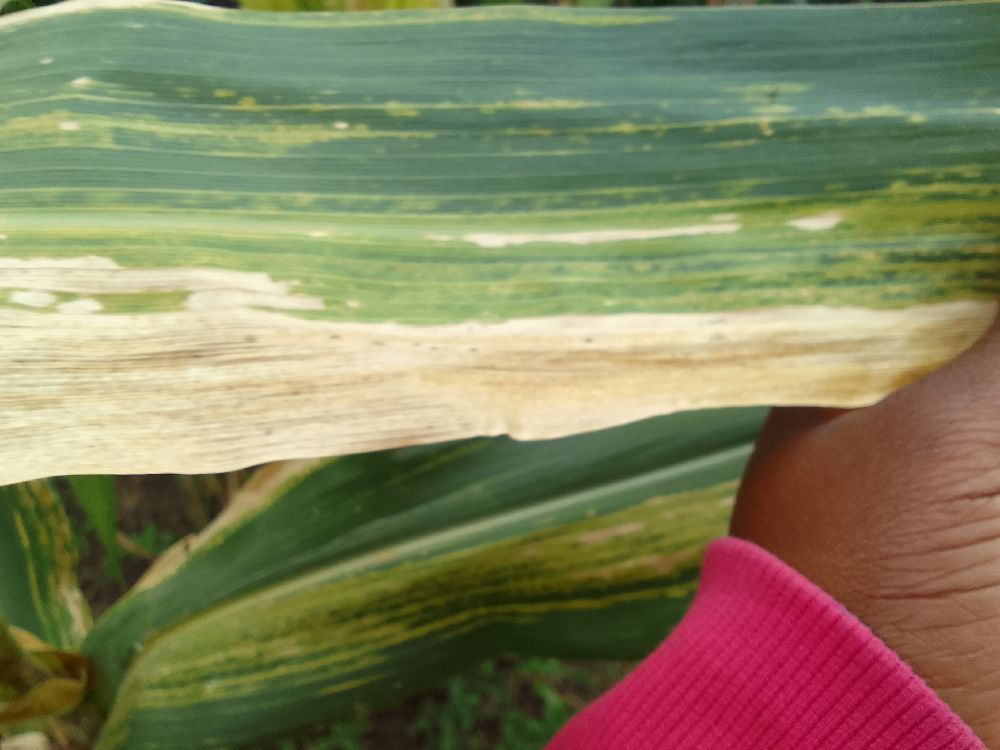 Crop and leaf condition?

maize, maize lethal necrosis
